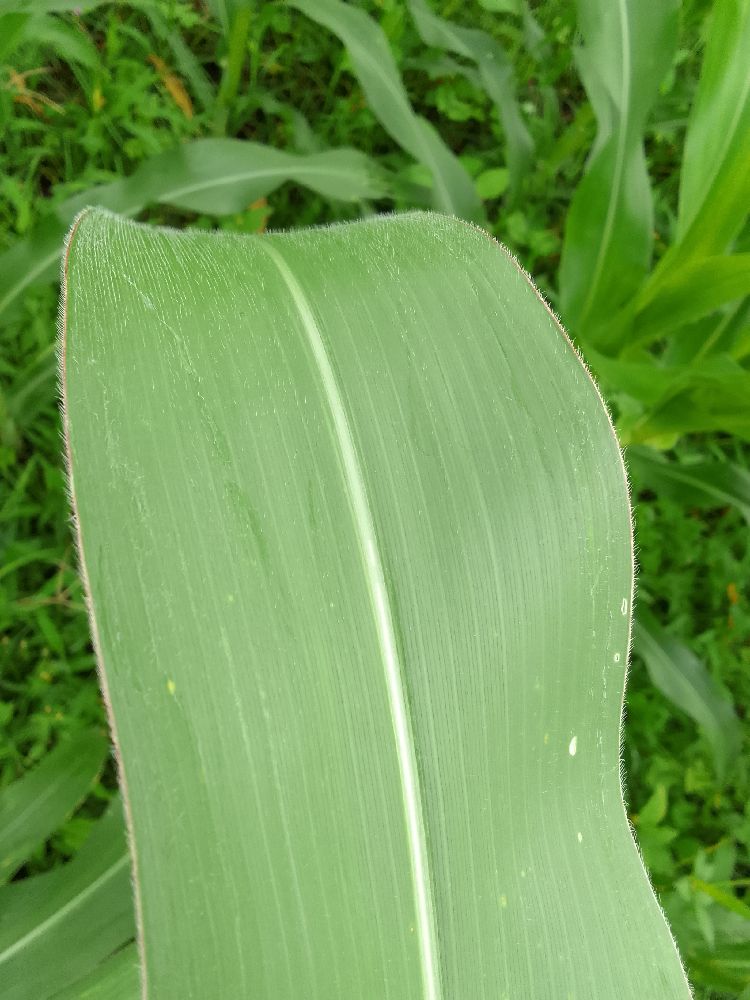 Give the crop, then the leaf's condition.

maize, healthy
